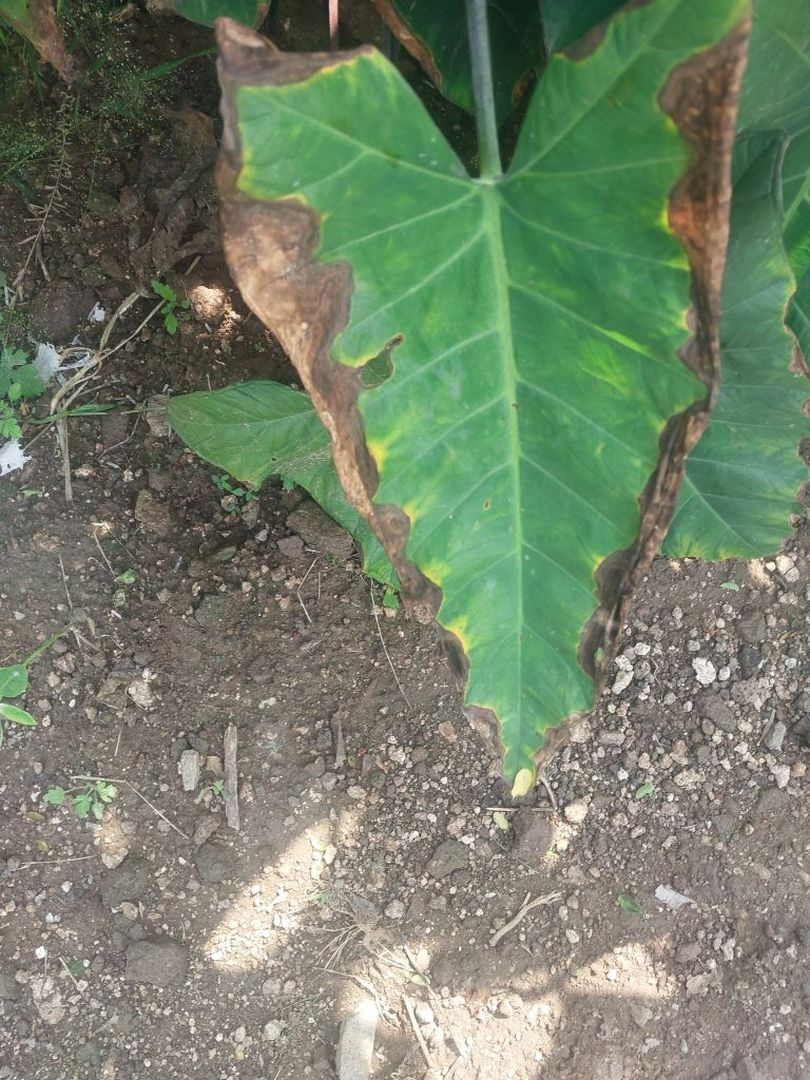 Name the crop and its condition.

taro, leaf blight
